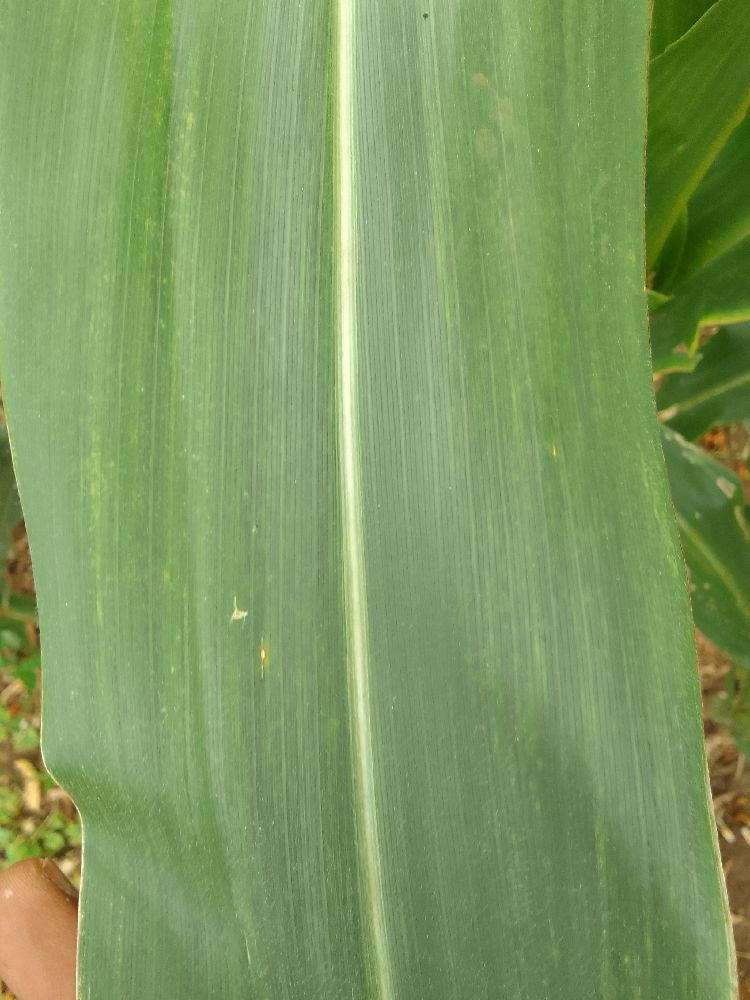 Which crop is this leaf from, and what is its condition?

maize, healthy
